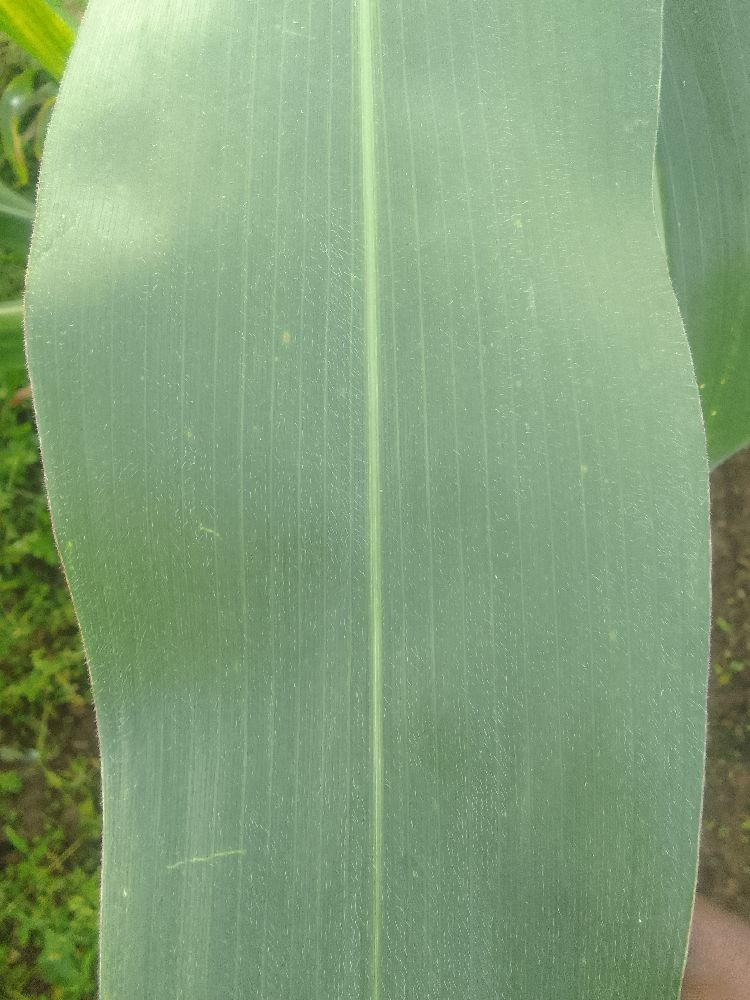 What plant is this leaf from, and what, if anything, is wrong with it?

maize, healthy
